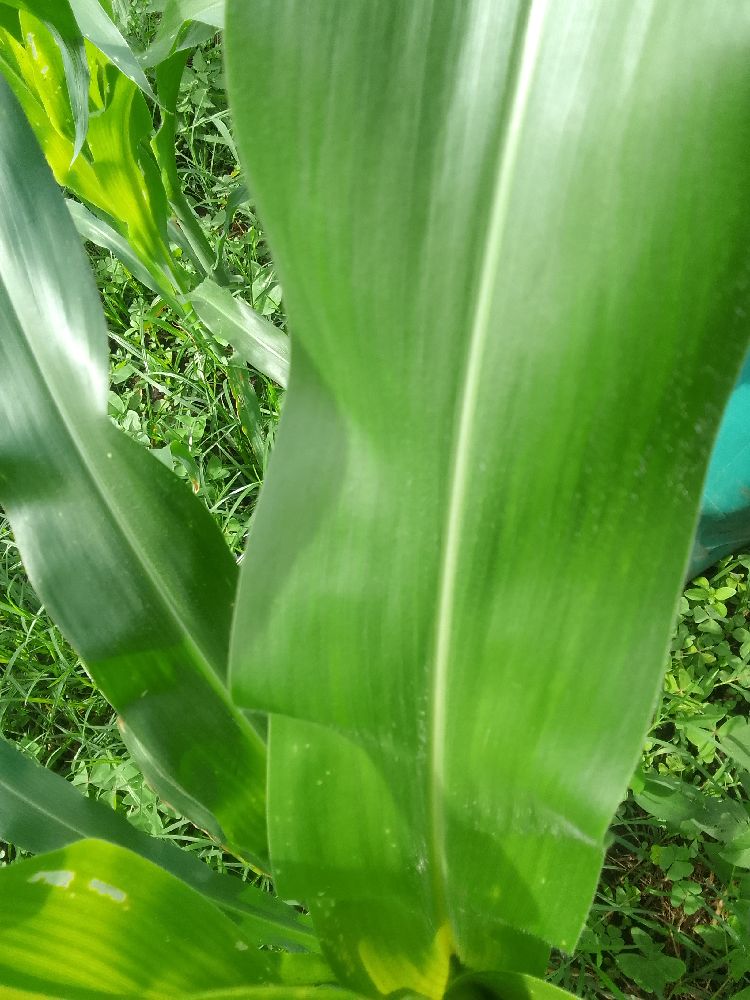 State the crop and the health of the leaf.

maize, healthy
